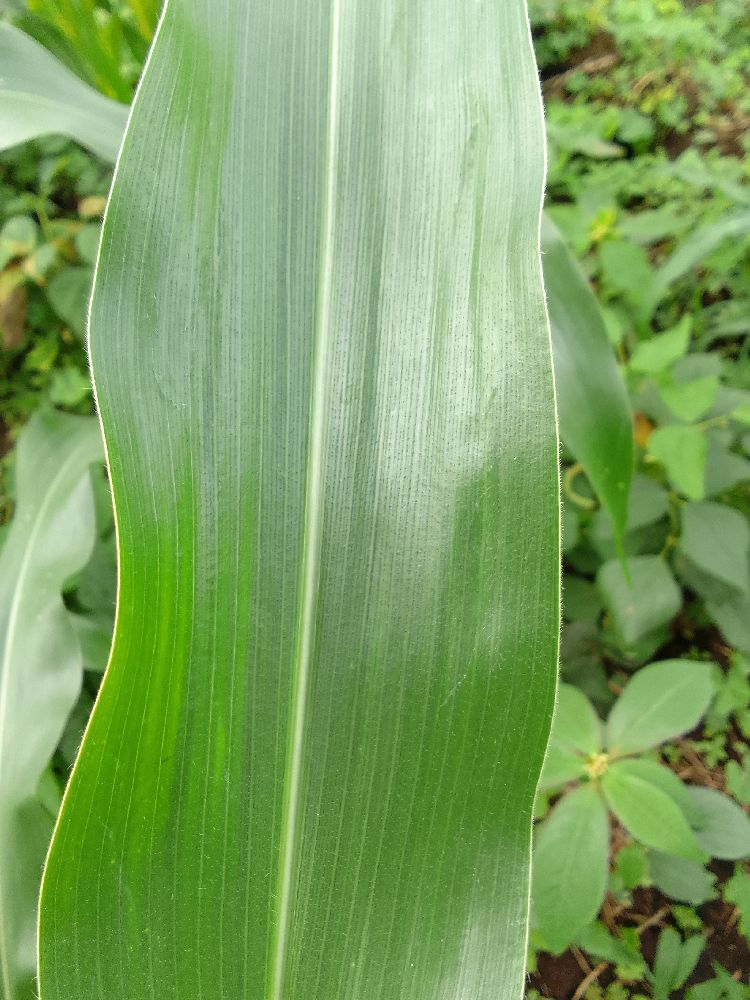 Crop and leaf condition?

maize, healthy
